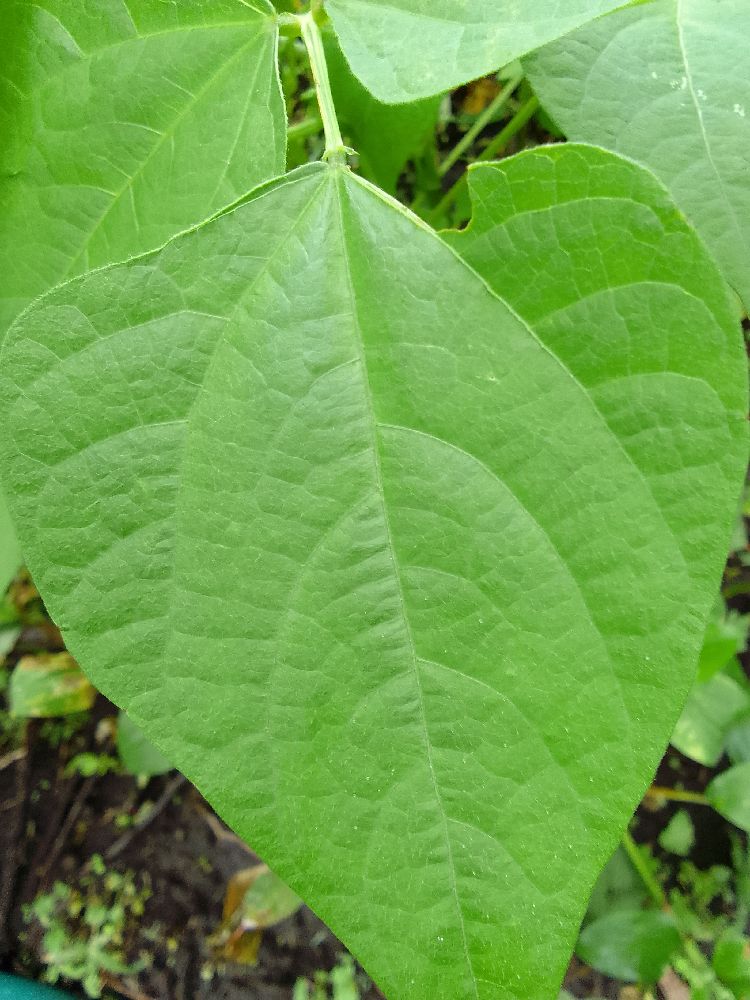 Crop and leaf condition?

common bean, healthy
